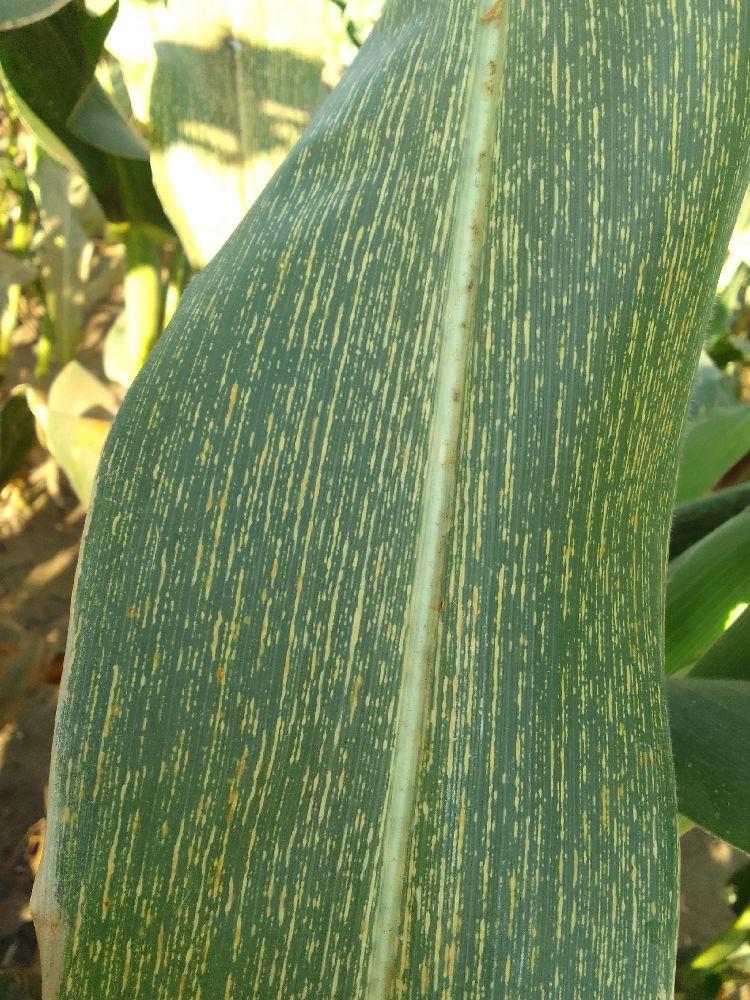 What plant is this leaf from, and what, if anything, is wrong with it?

maize, maize streak virus
